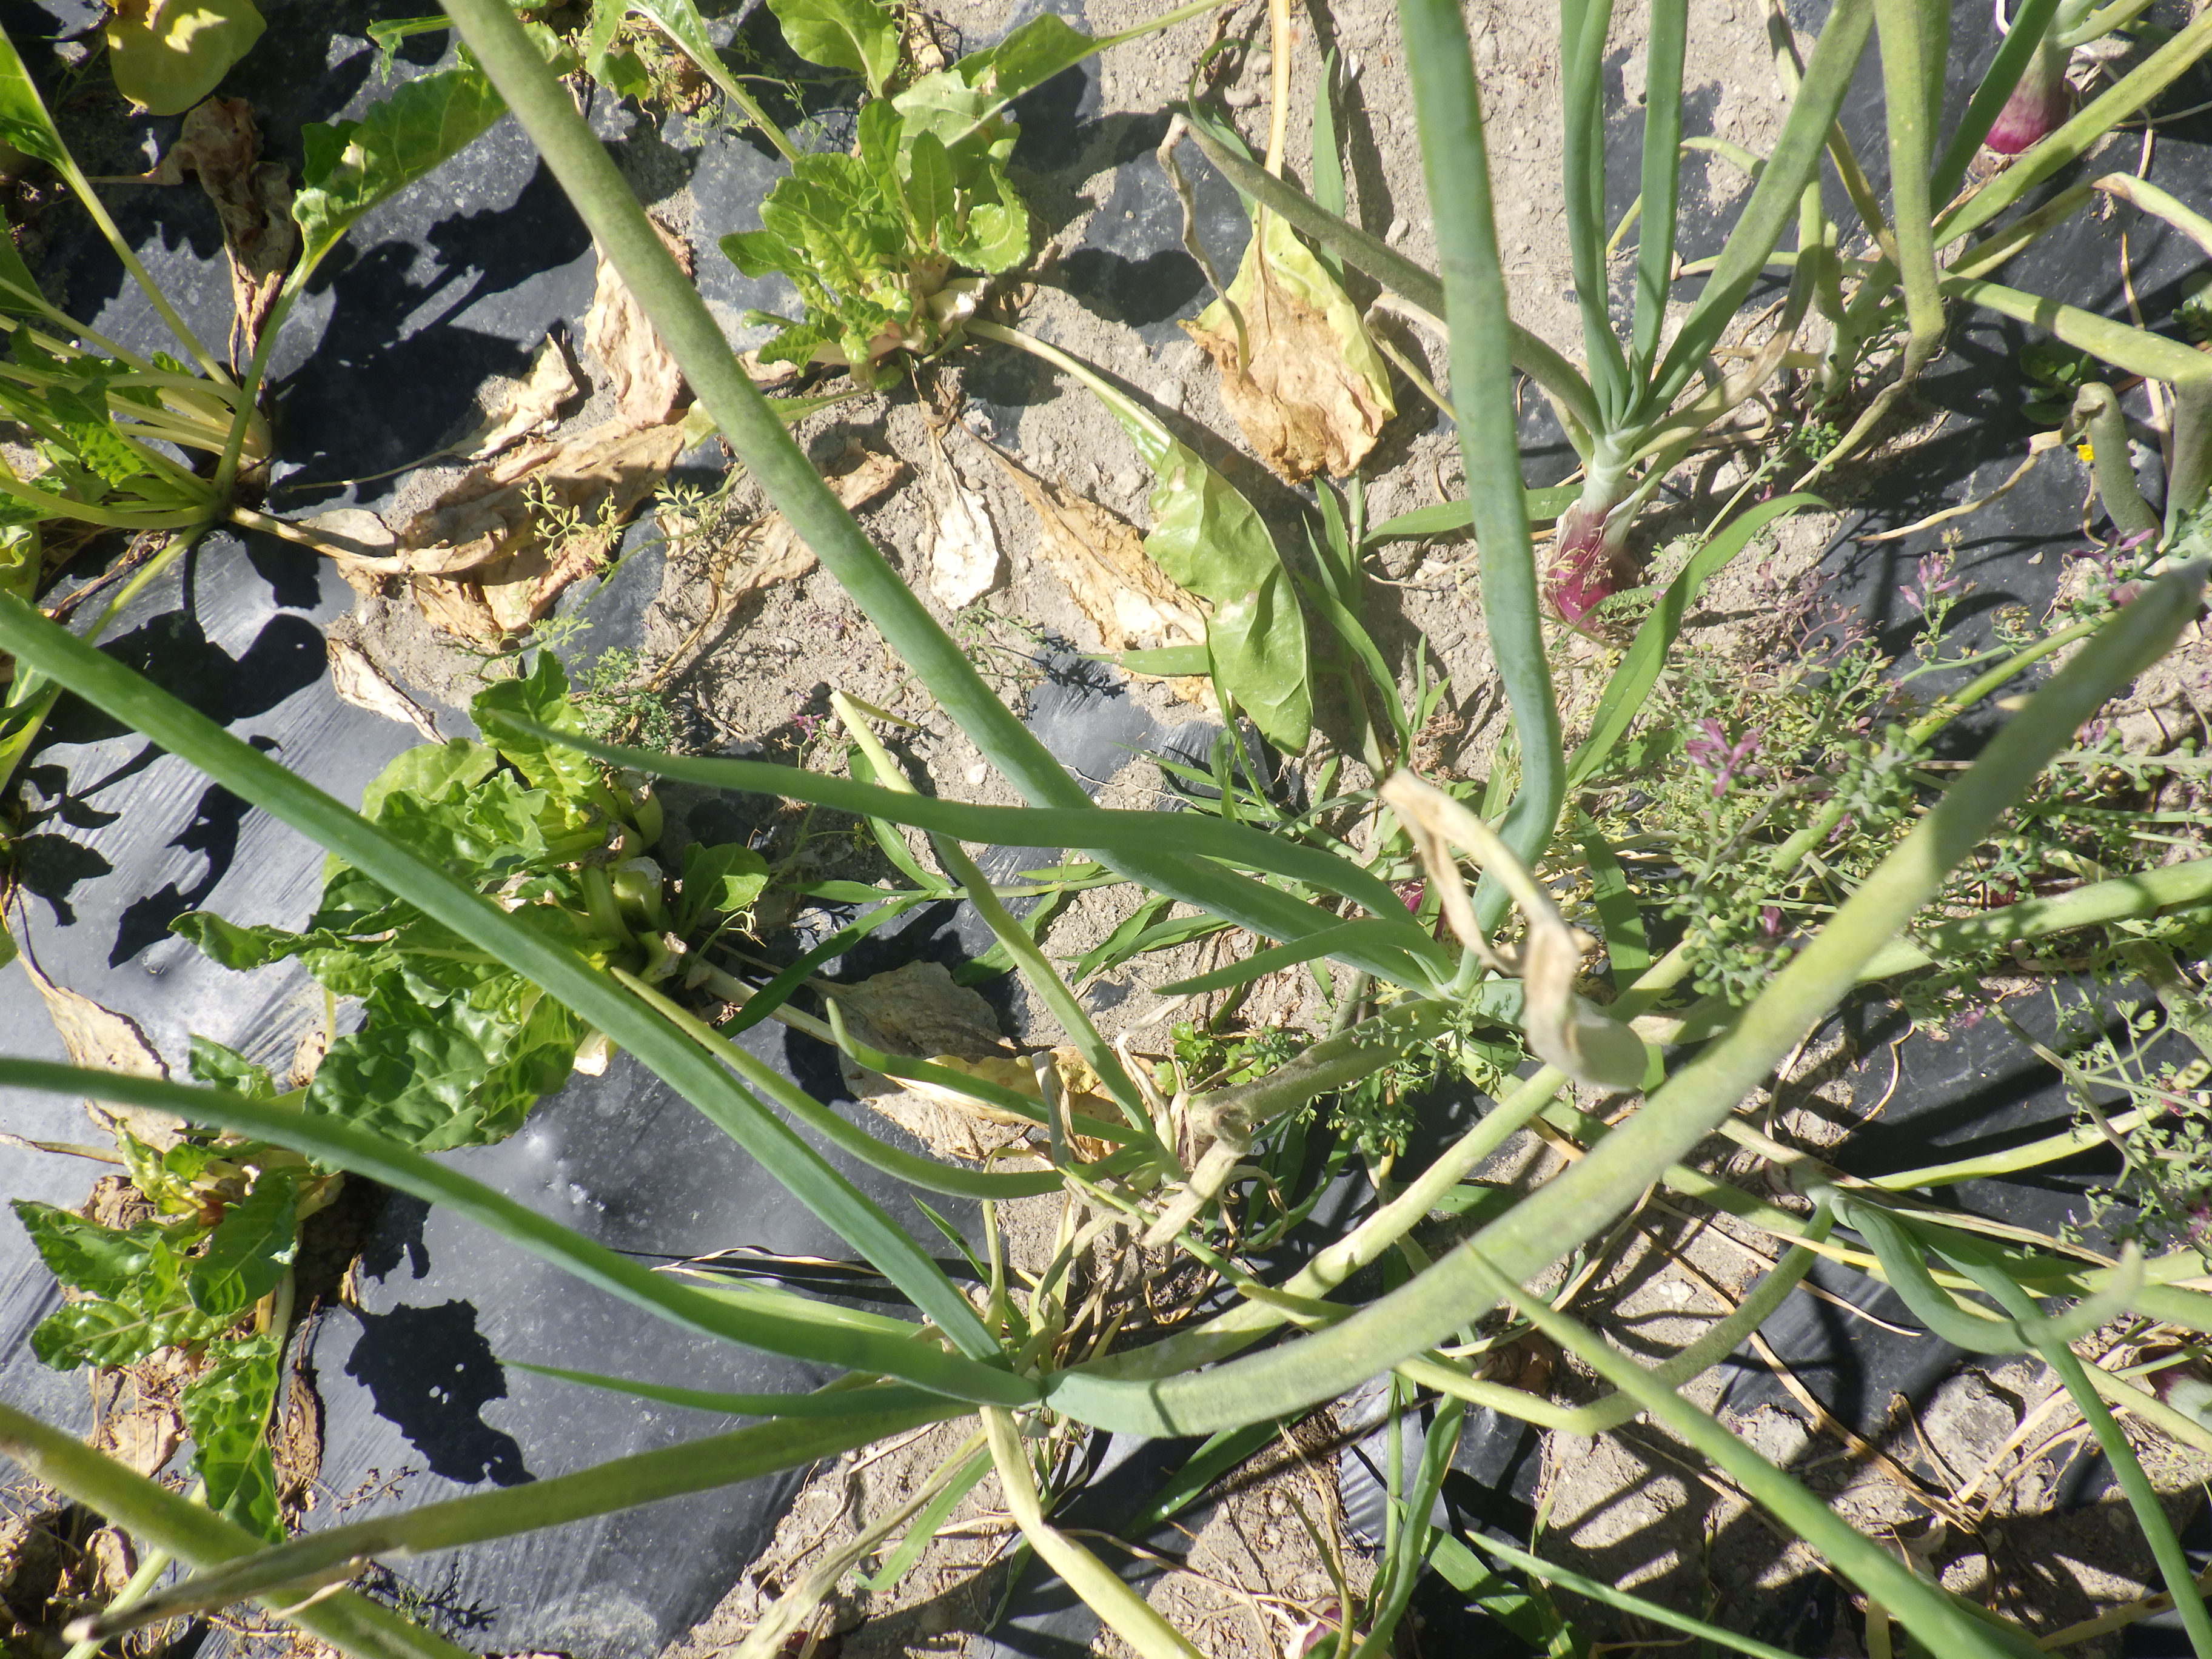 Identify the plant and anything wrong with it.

onion, downy mildew
